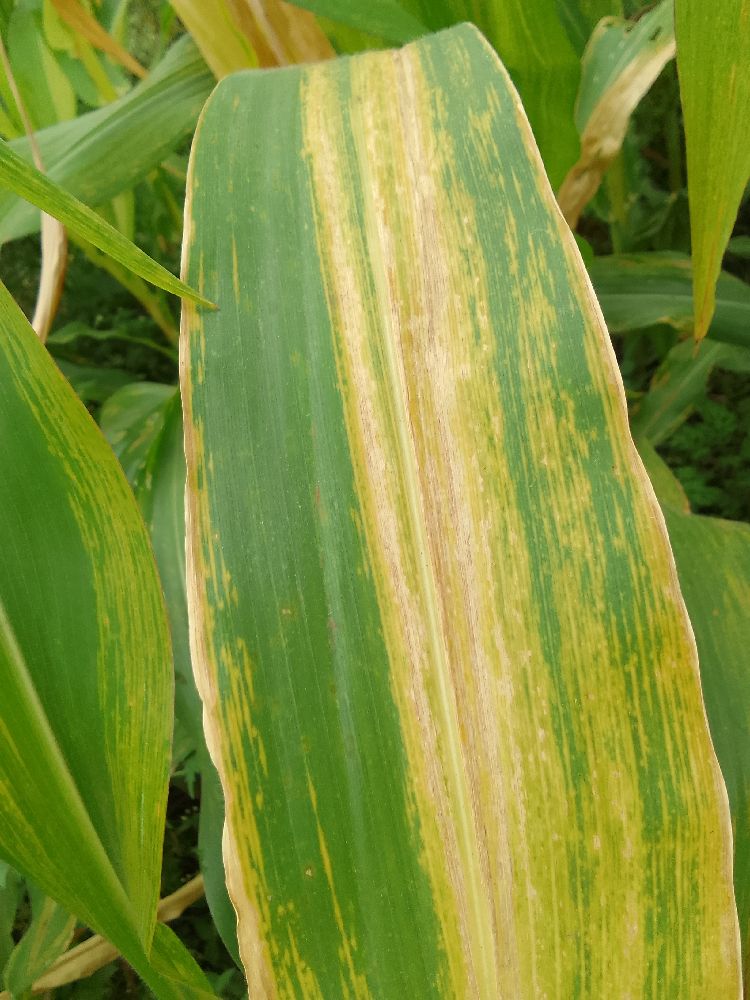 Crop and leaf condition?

maize, maize lethal necrosis
